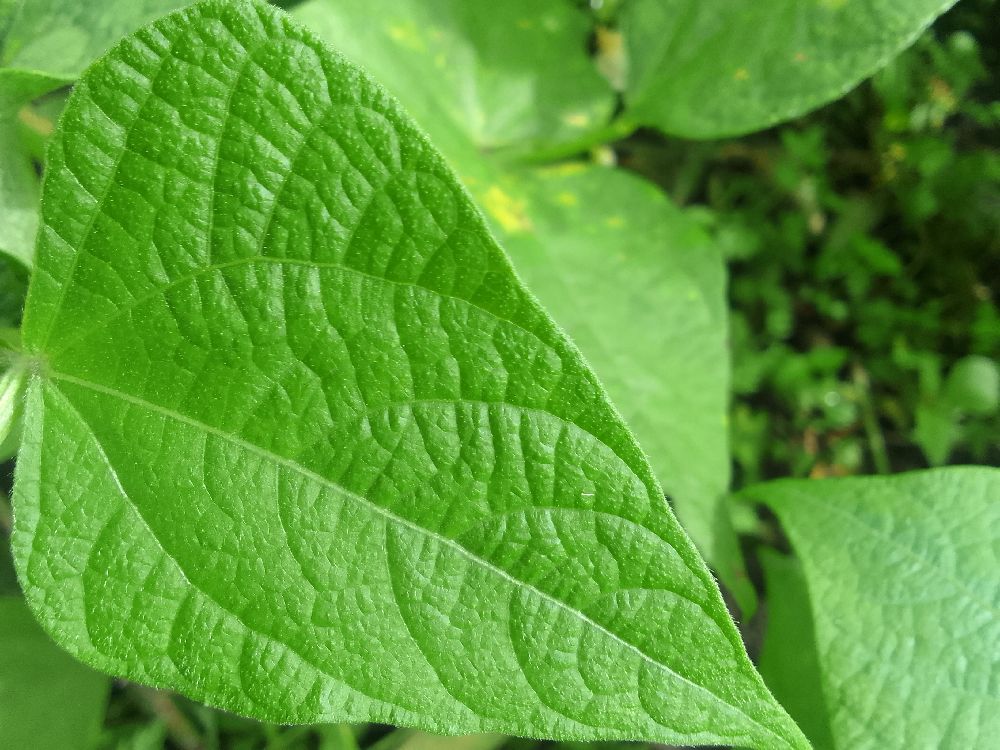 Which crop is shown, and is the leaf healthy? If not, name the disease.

common bean, healthy
